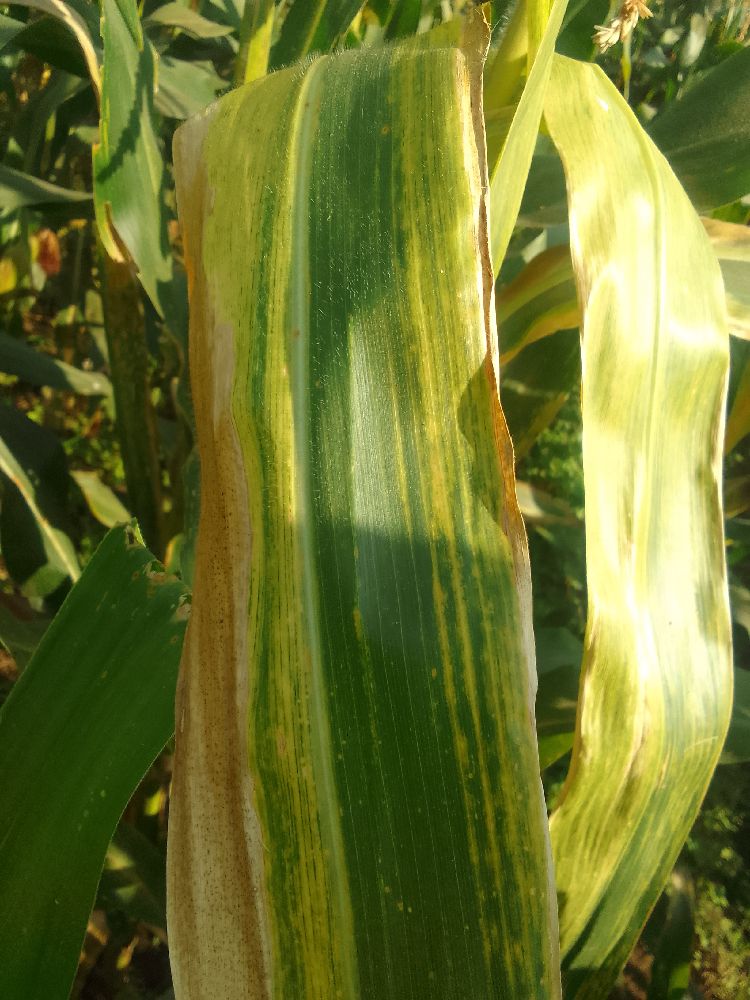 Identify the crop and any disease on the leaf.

maize, maize lethal necrosis
